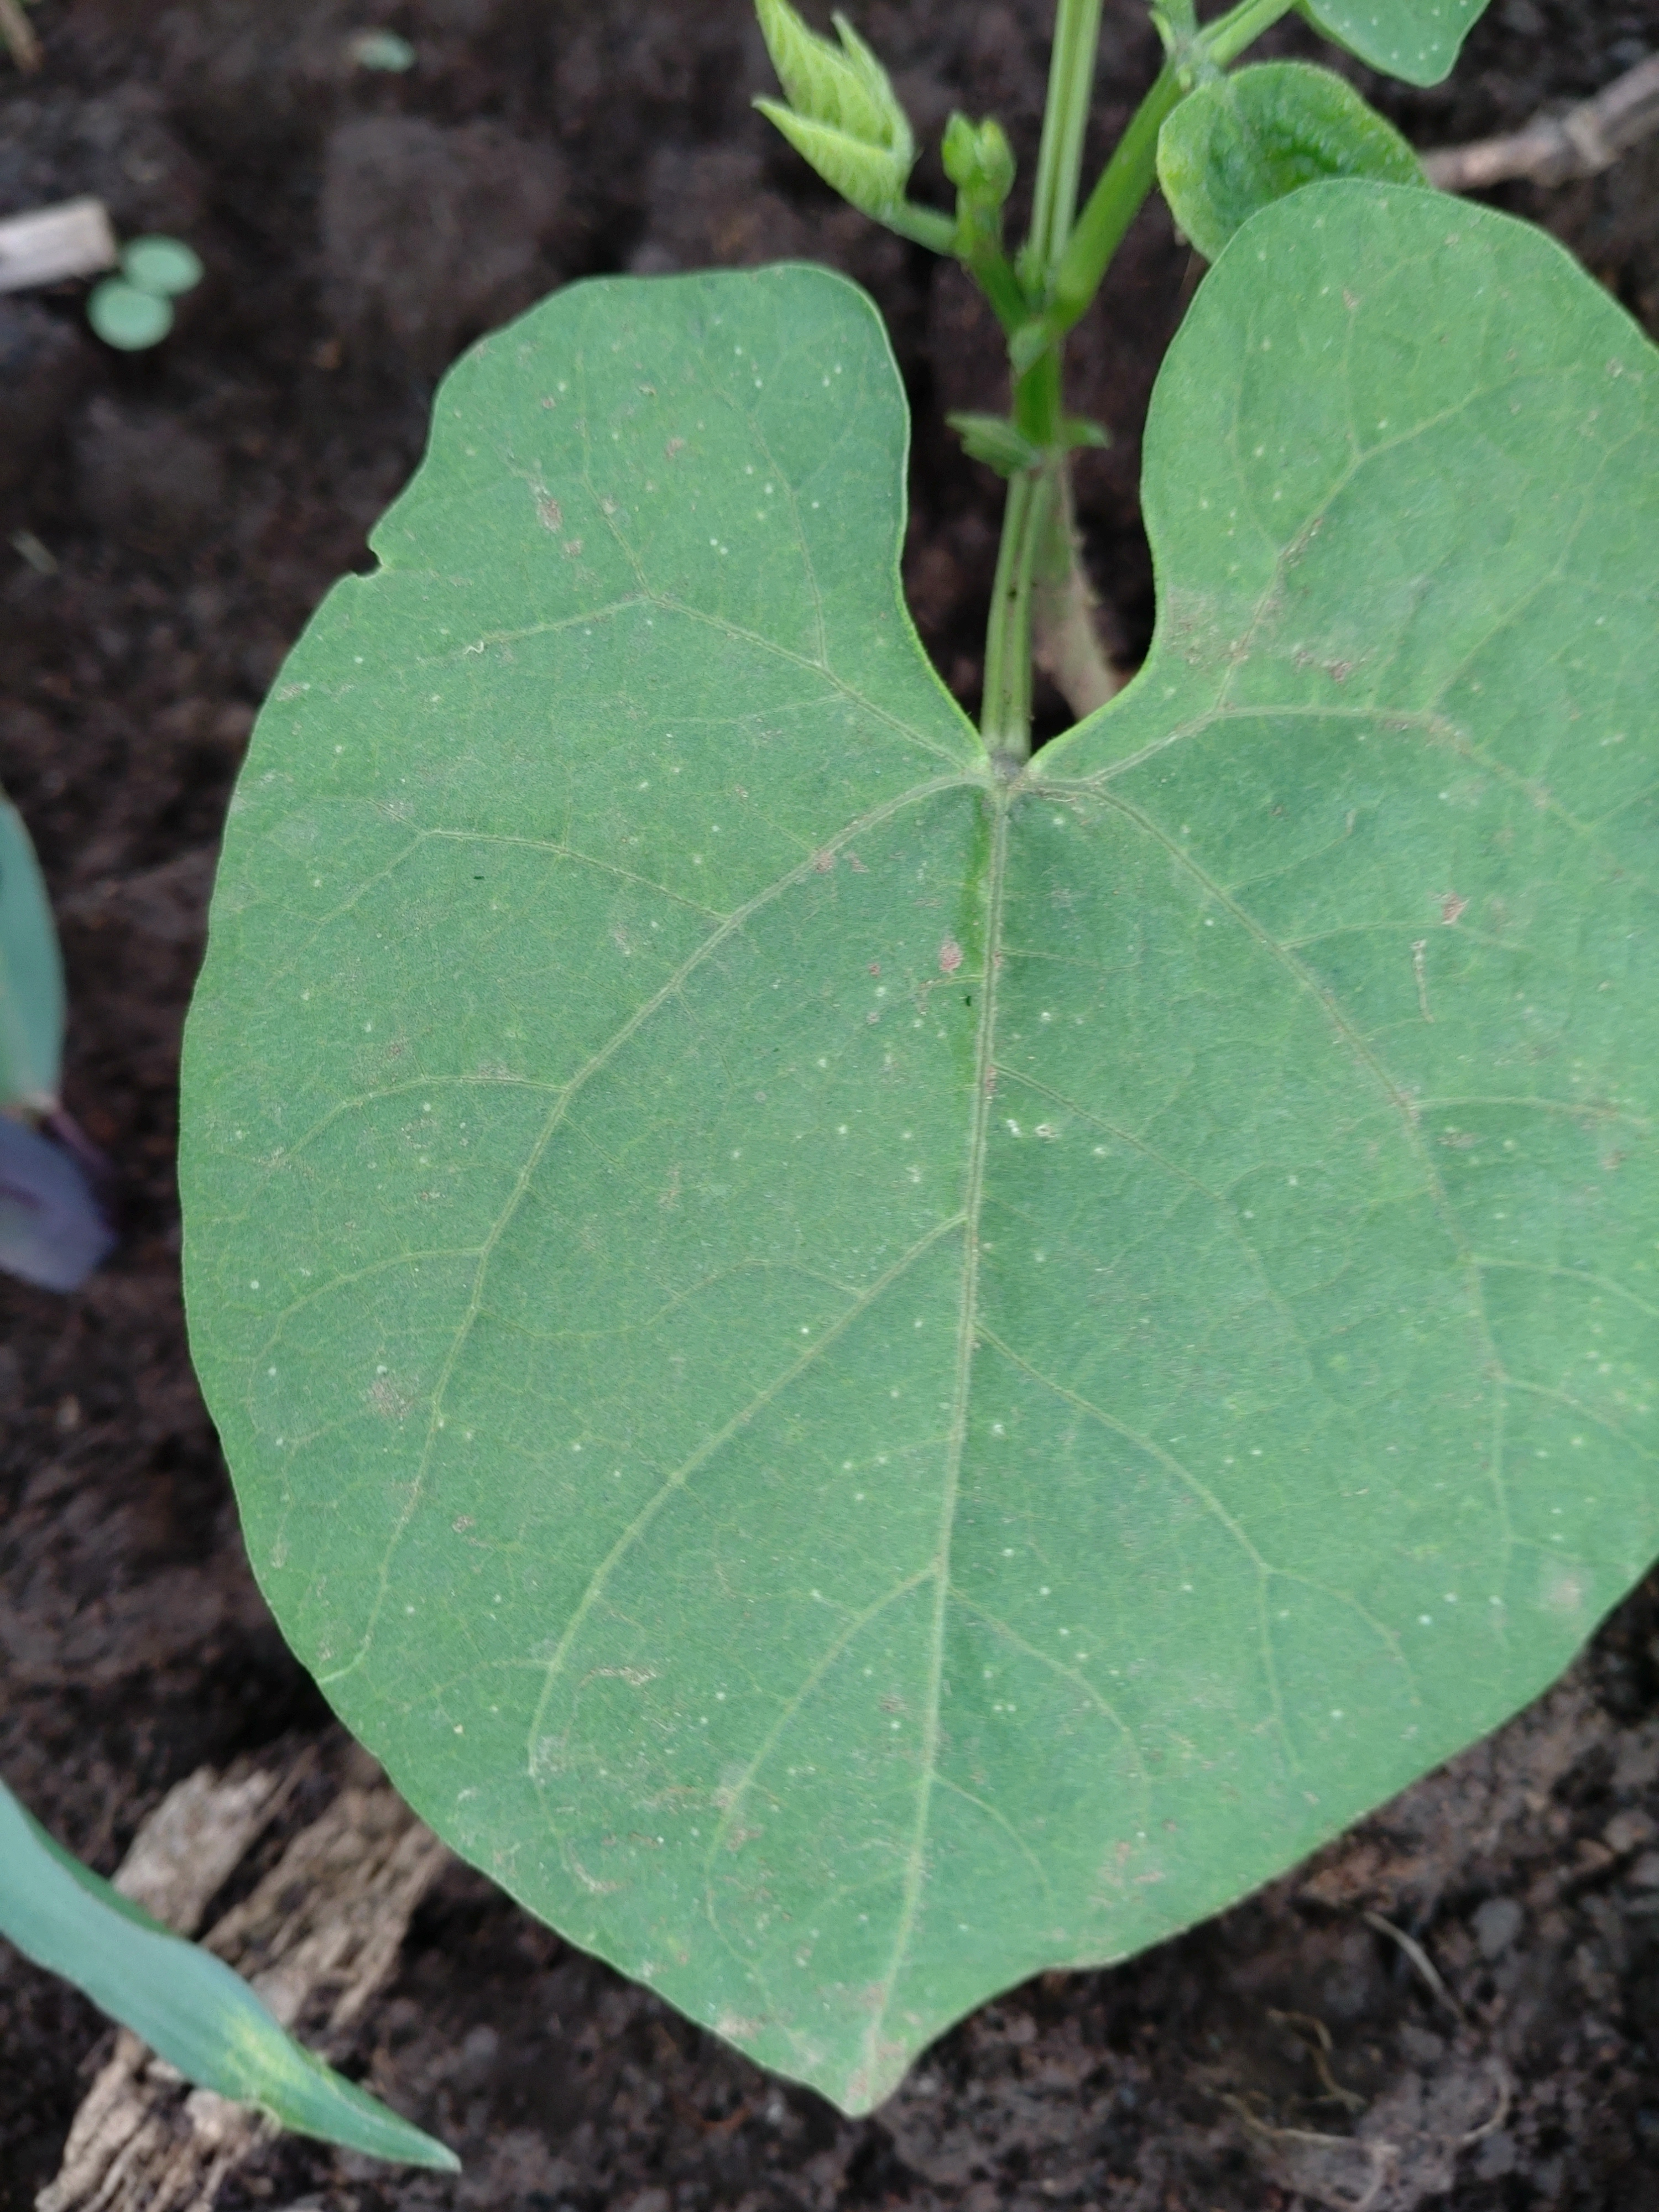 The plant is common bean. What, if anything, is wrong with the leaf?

healthy
